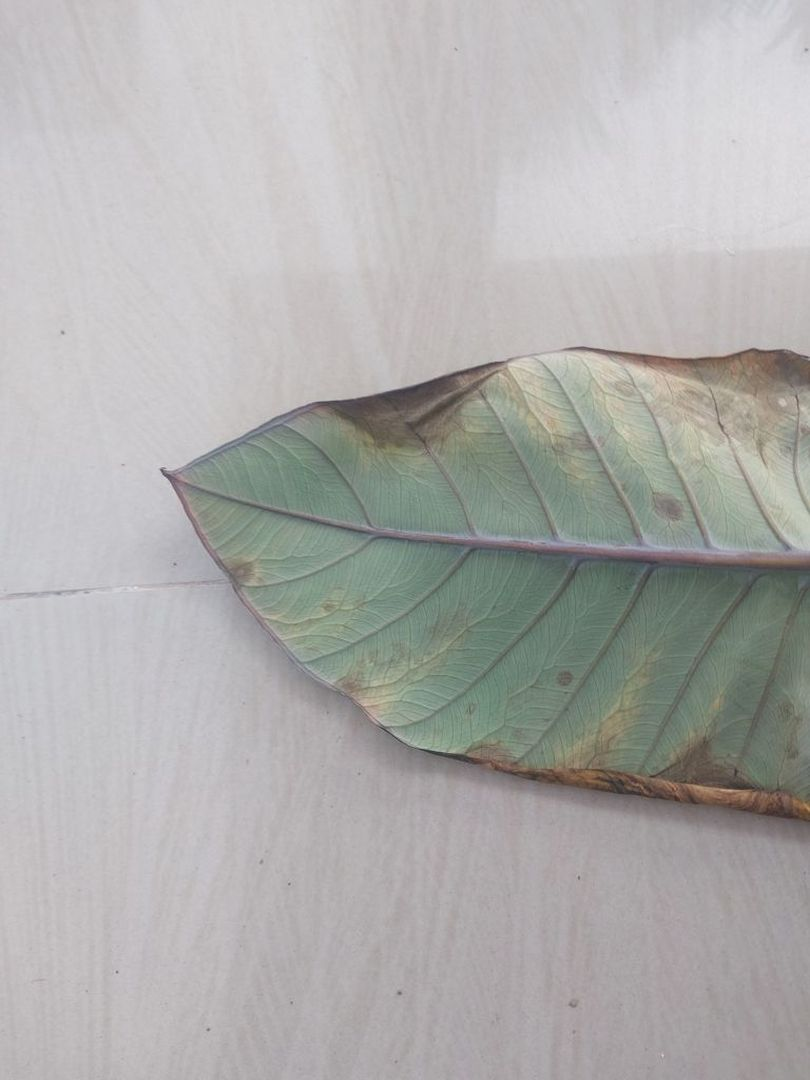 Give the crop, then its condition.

taro, leaf blight
